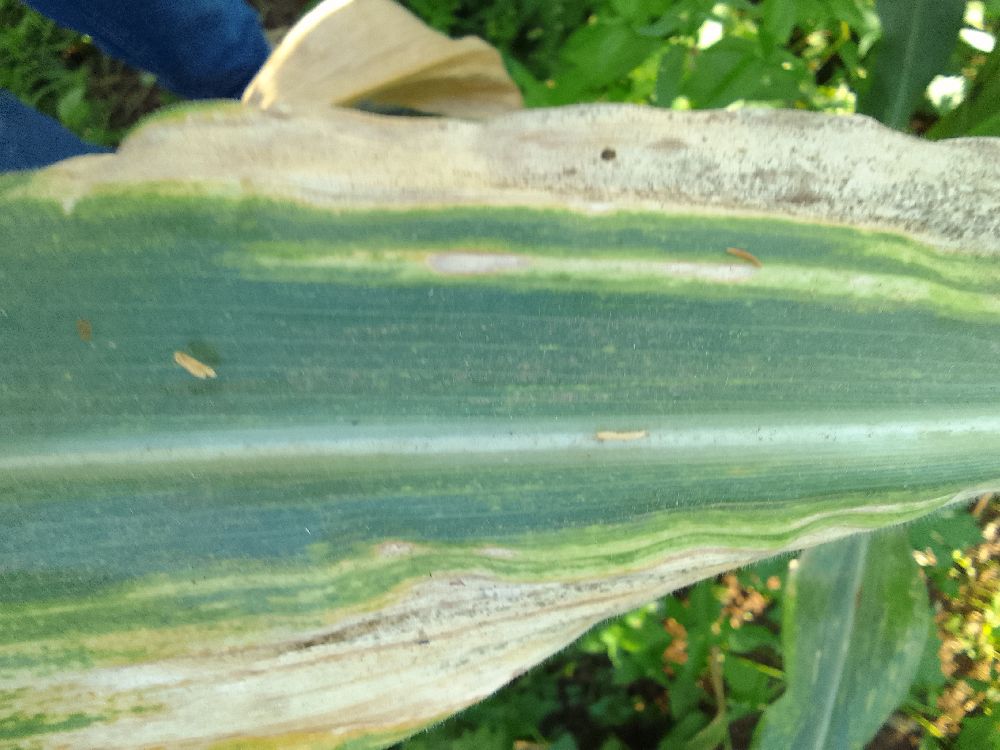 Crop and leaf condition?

maize, maize lethal necrosis
